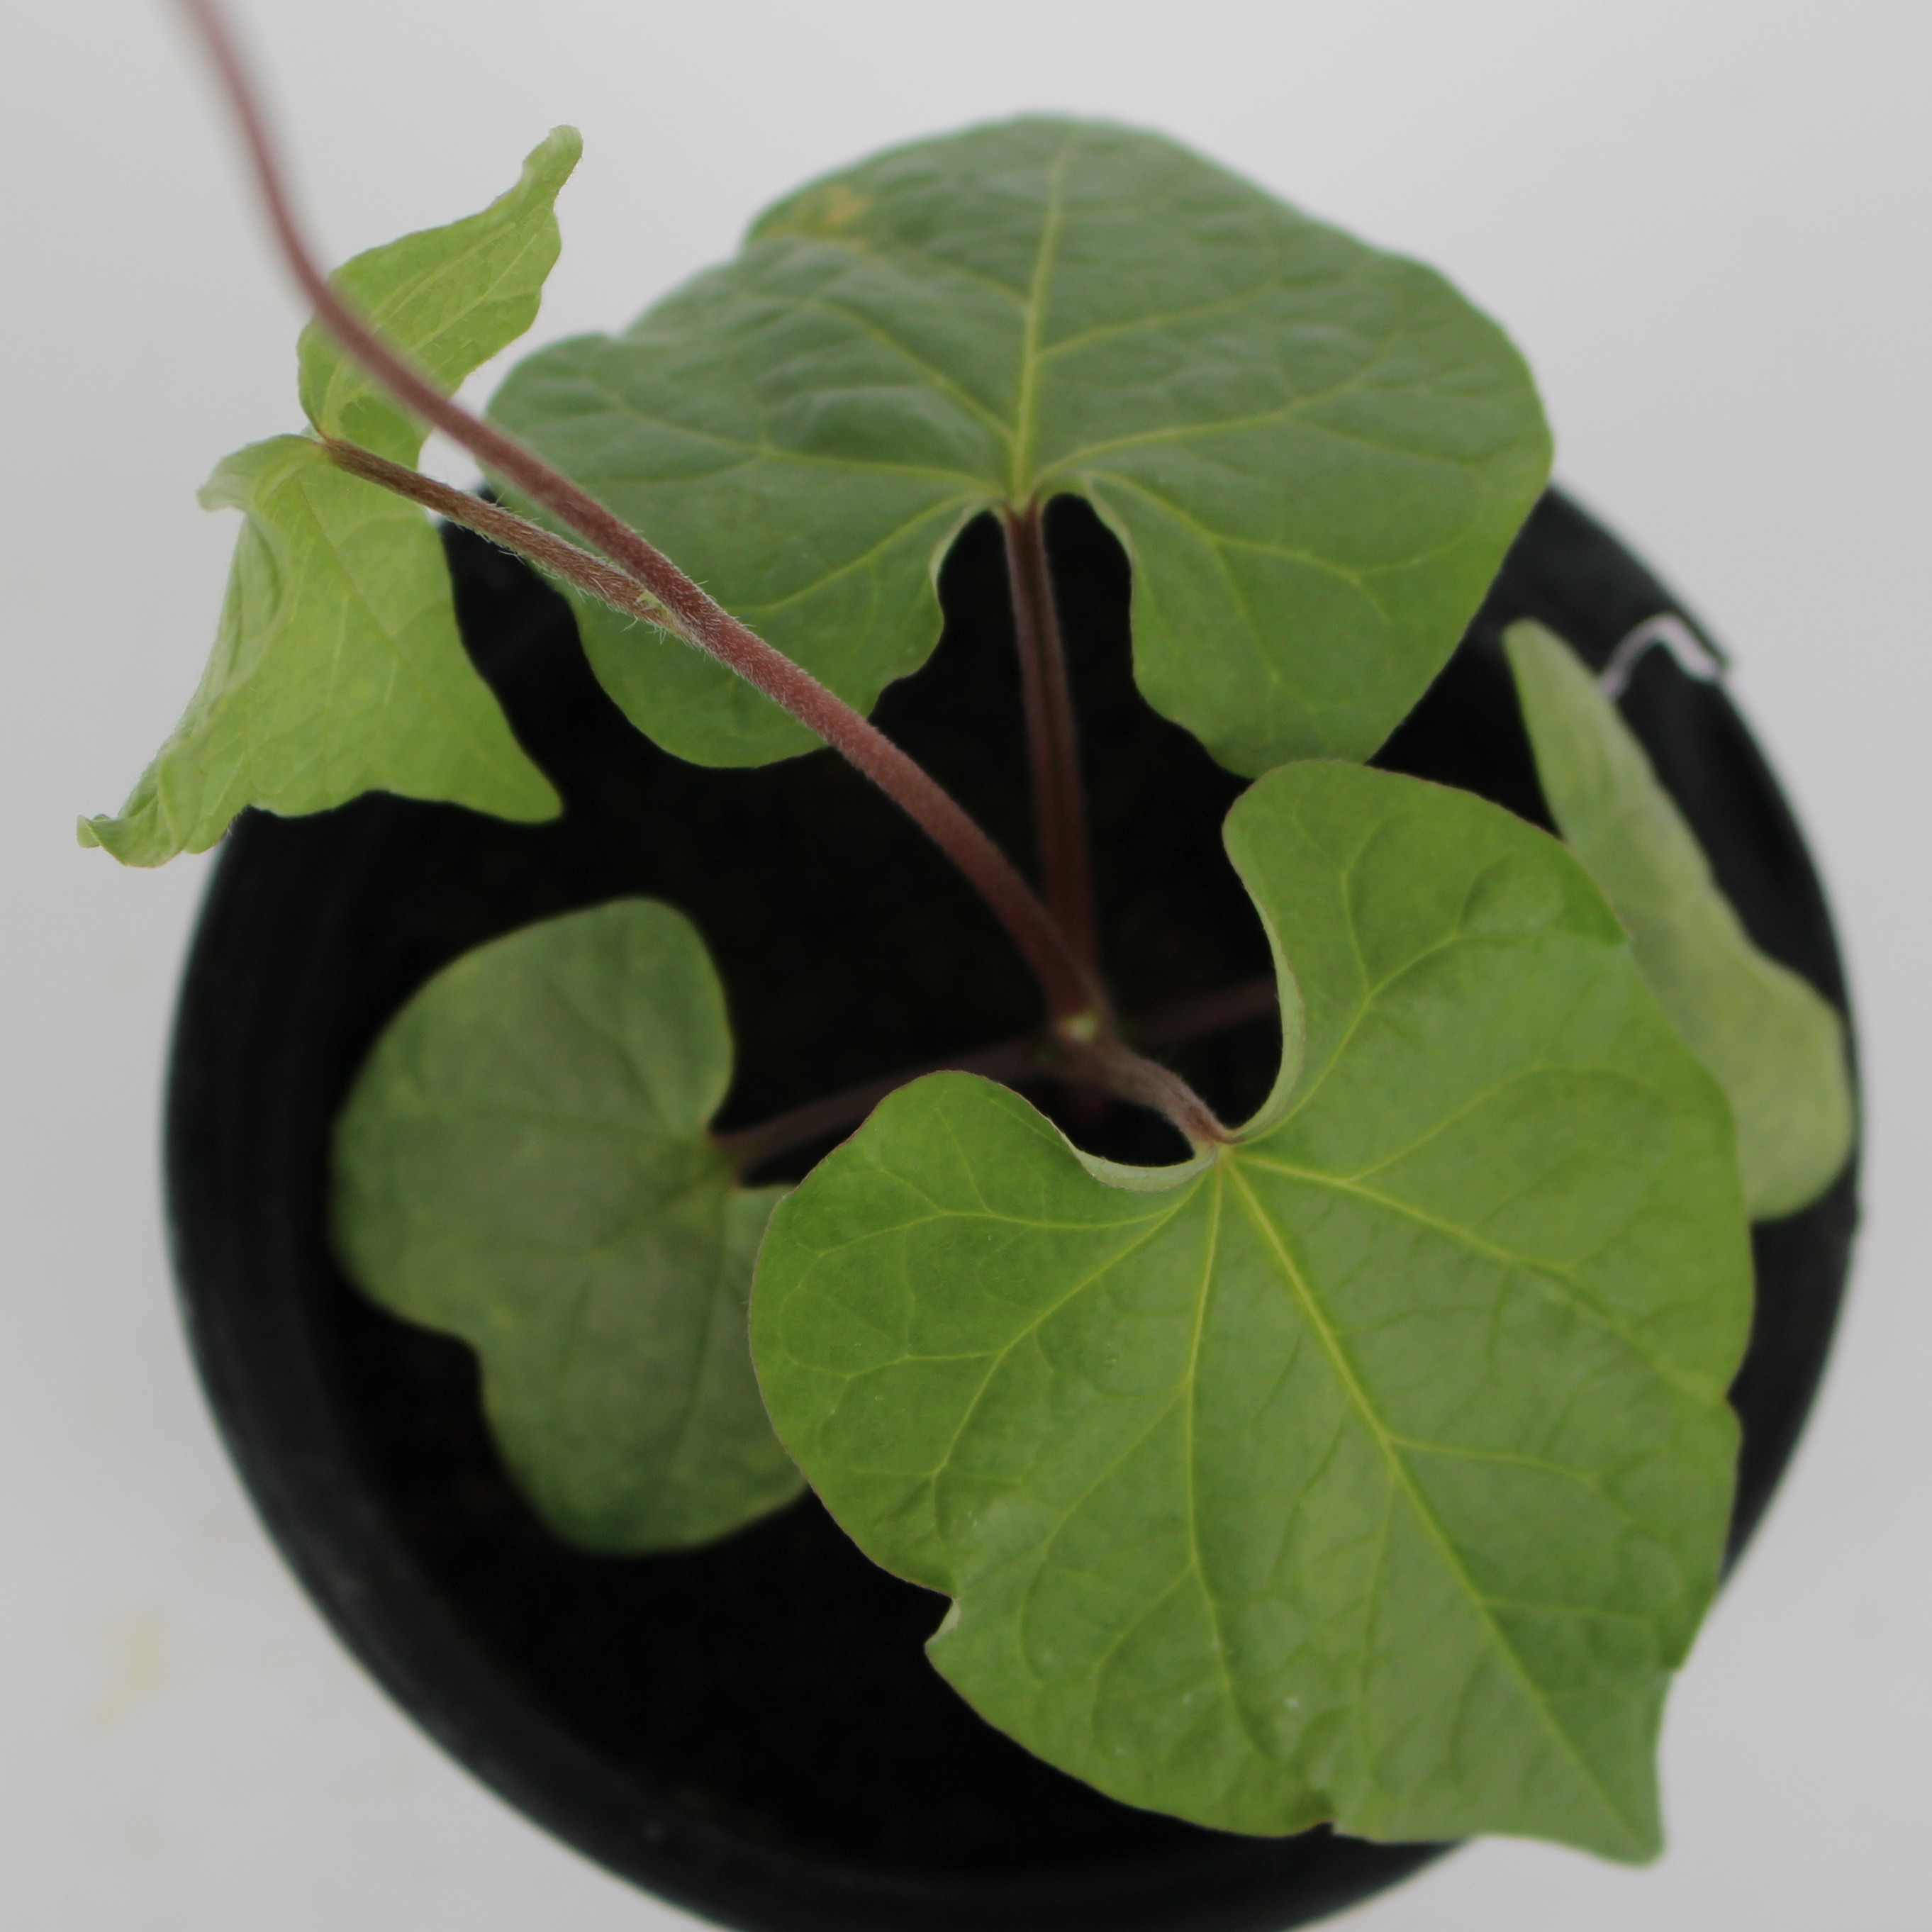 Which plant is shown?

Convolvulus arvensis
